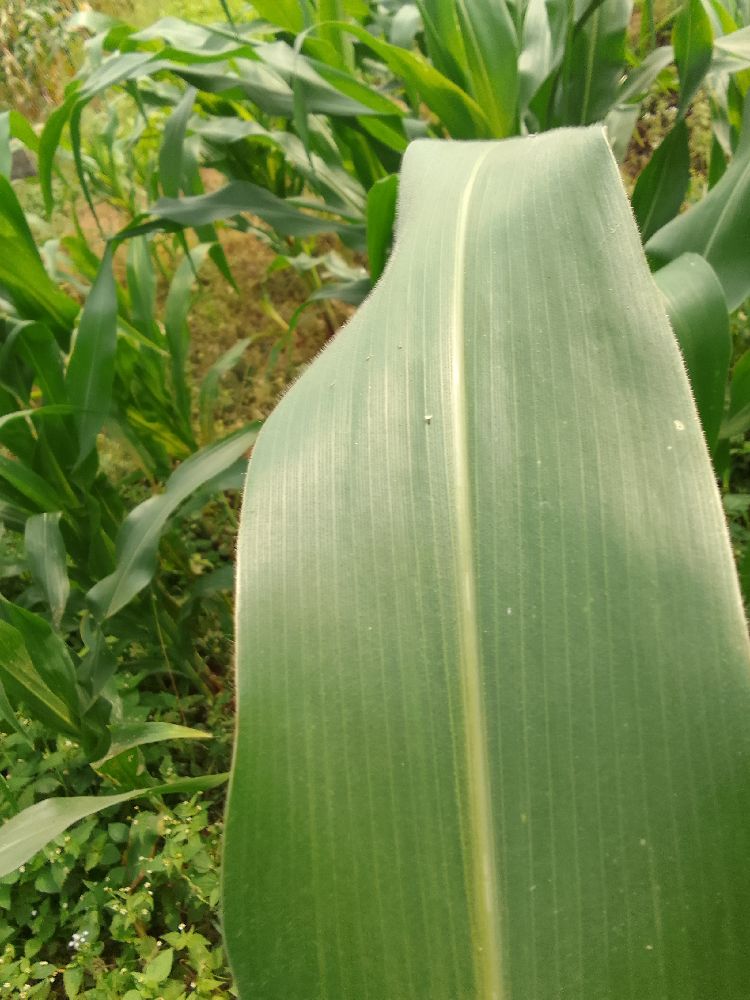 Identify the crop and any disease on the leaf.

maize, healthy
